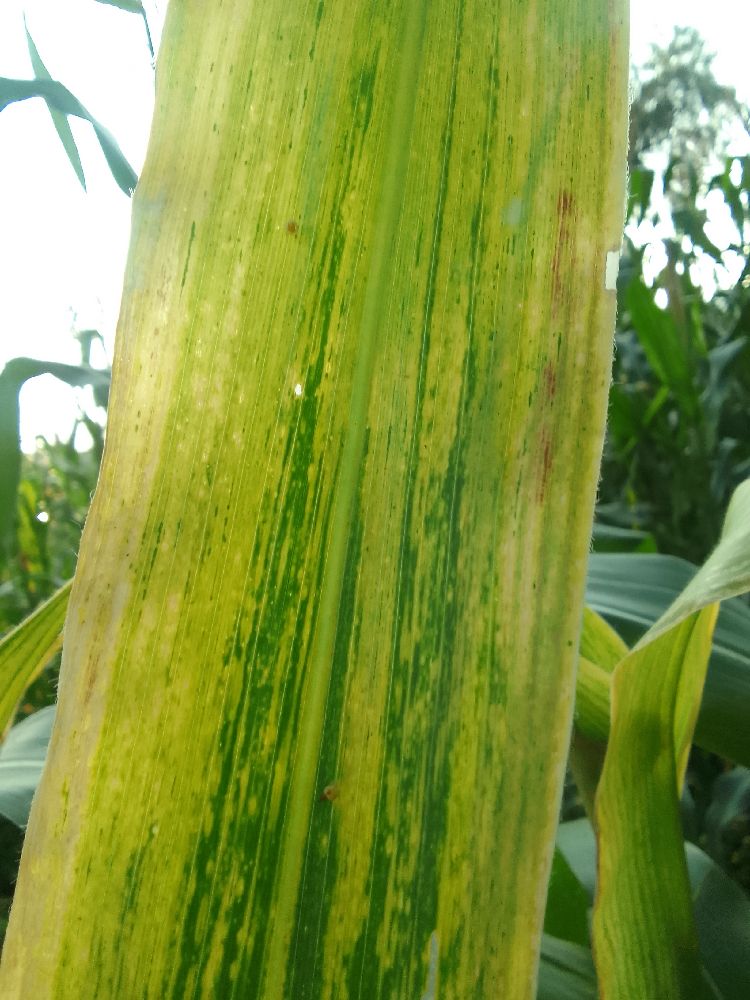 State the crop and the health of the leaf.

maize, maize lethal necrosis
